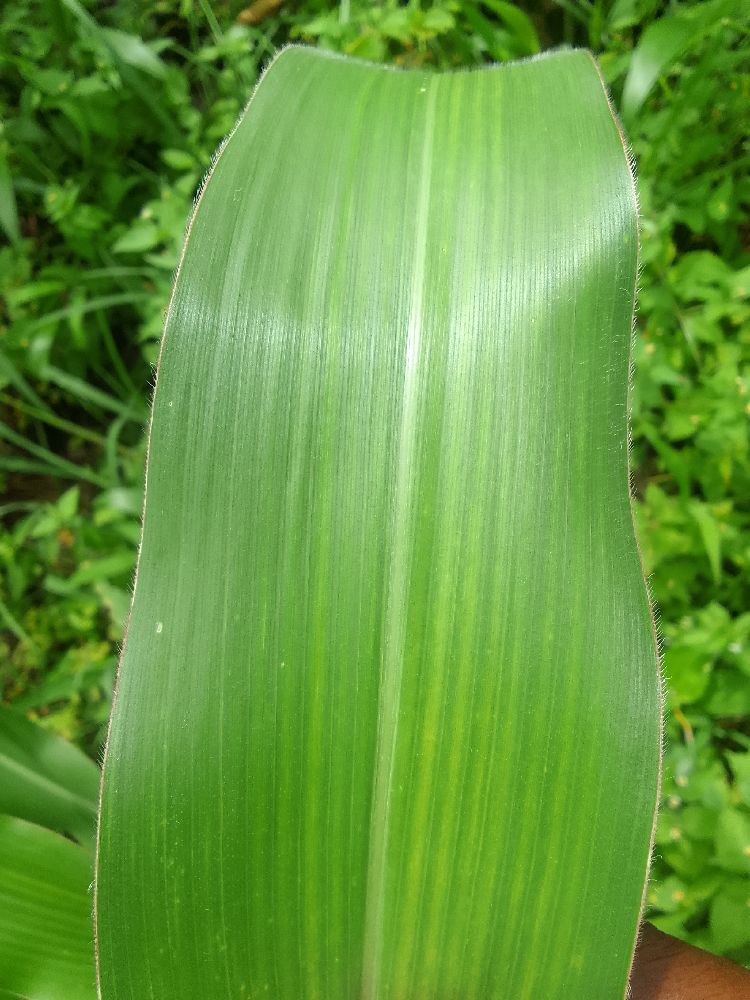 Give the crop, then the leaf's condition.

maize, healthy
